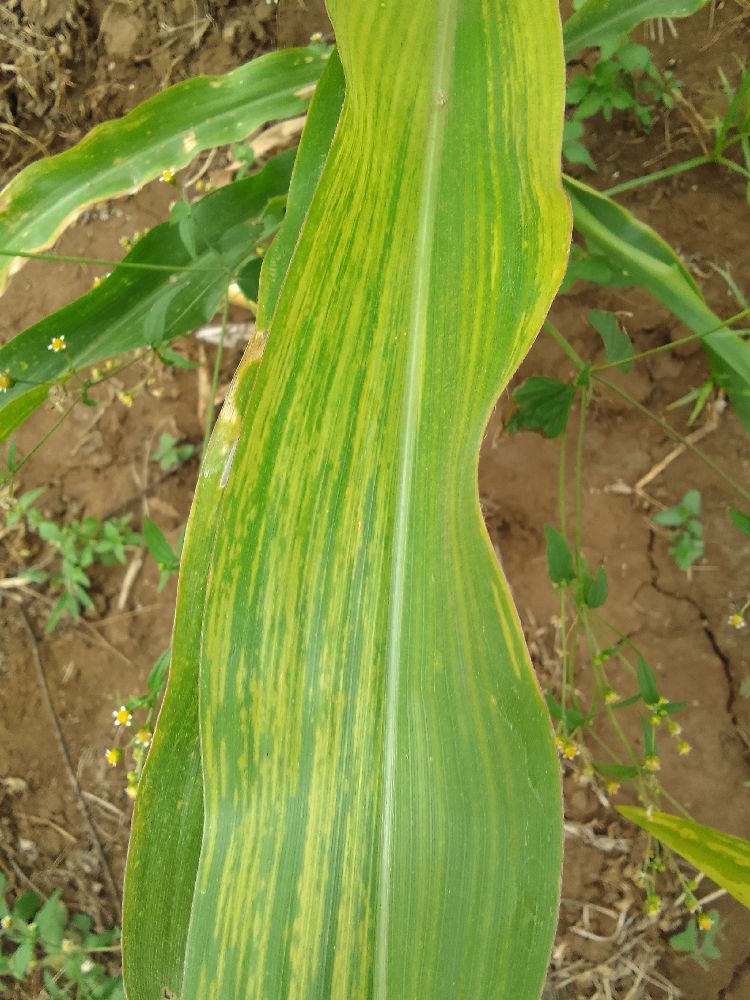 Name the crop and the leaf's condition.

maize, maize lethal necrosis
